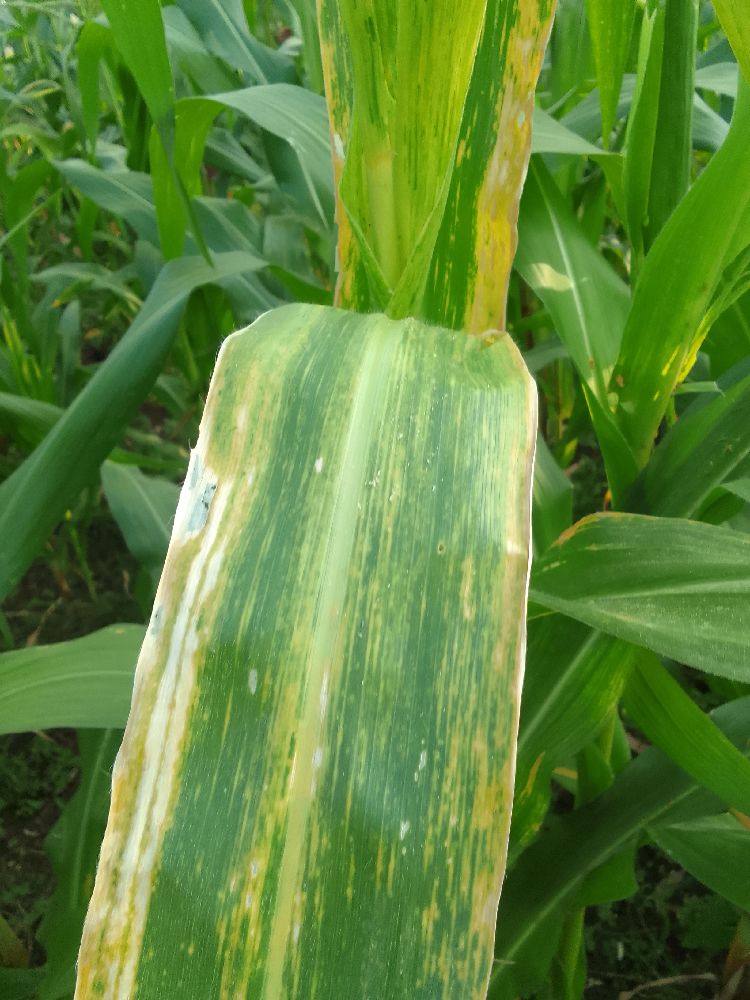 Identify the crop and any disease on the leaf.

maize, maize lethal necrosis
